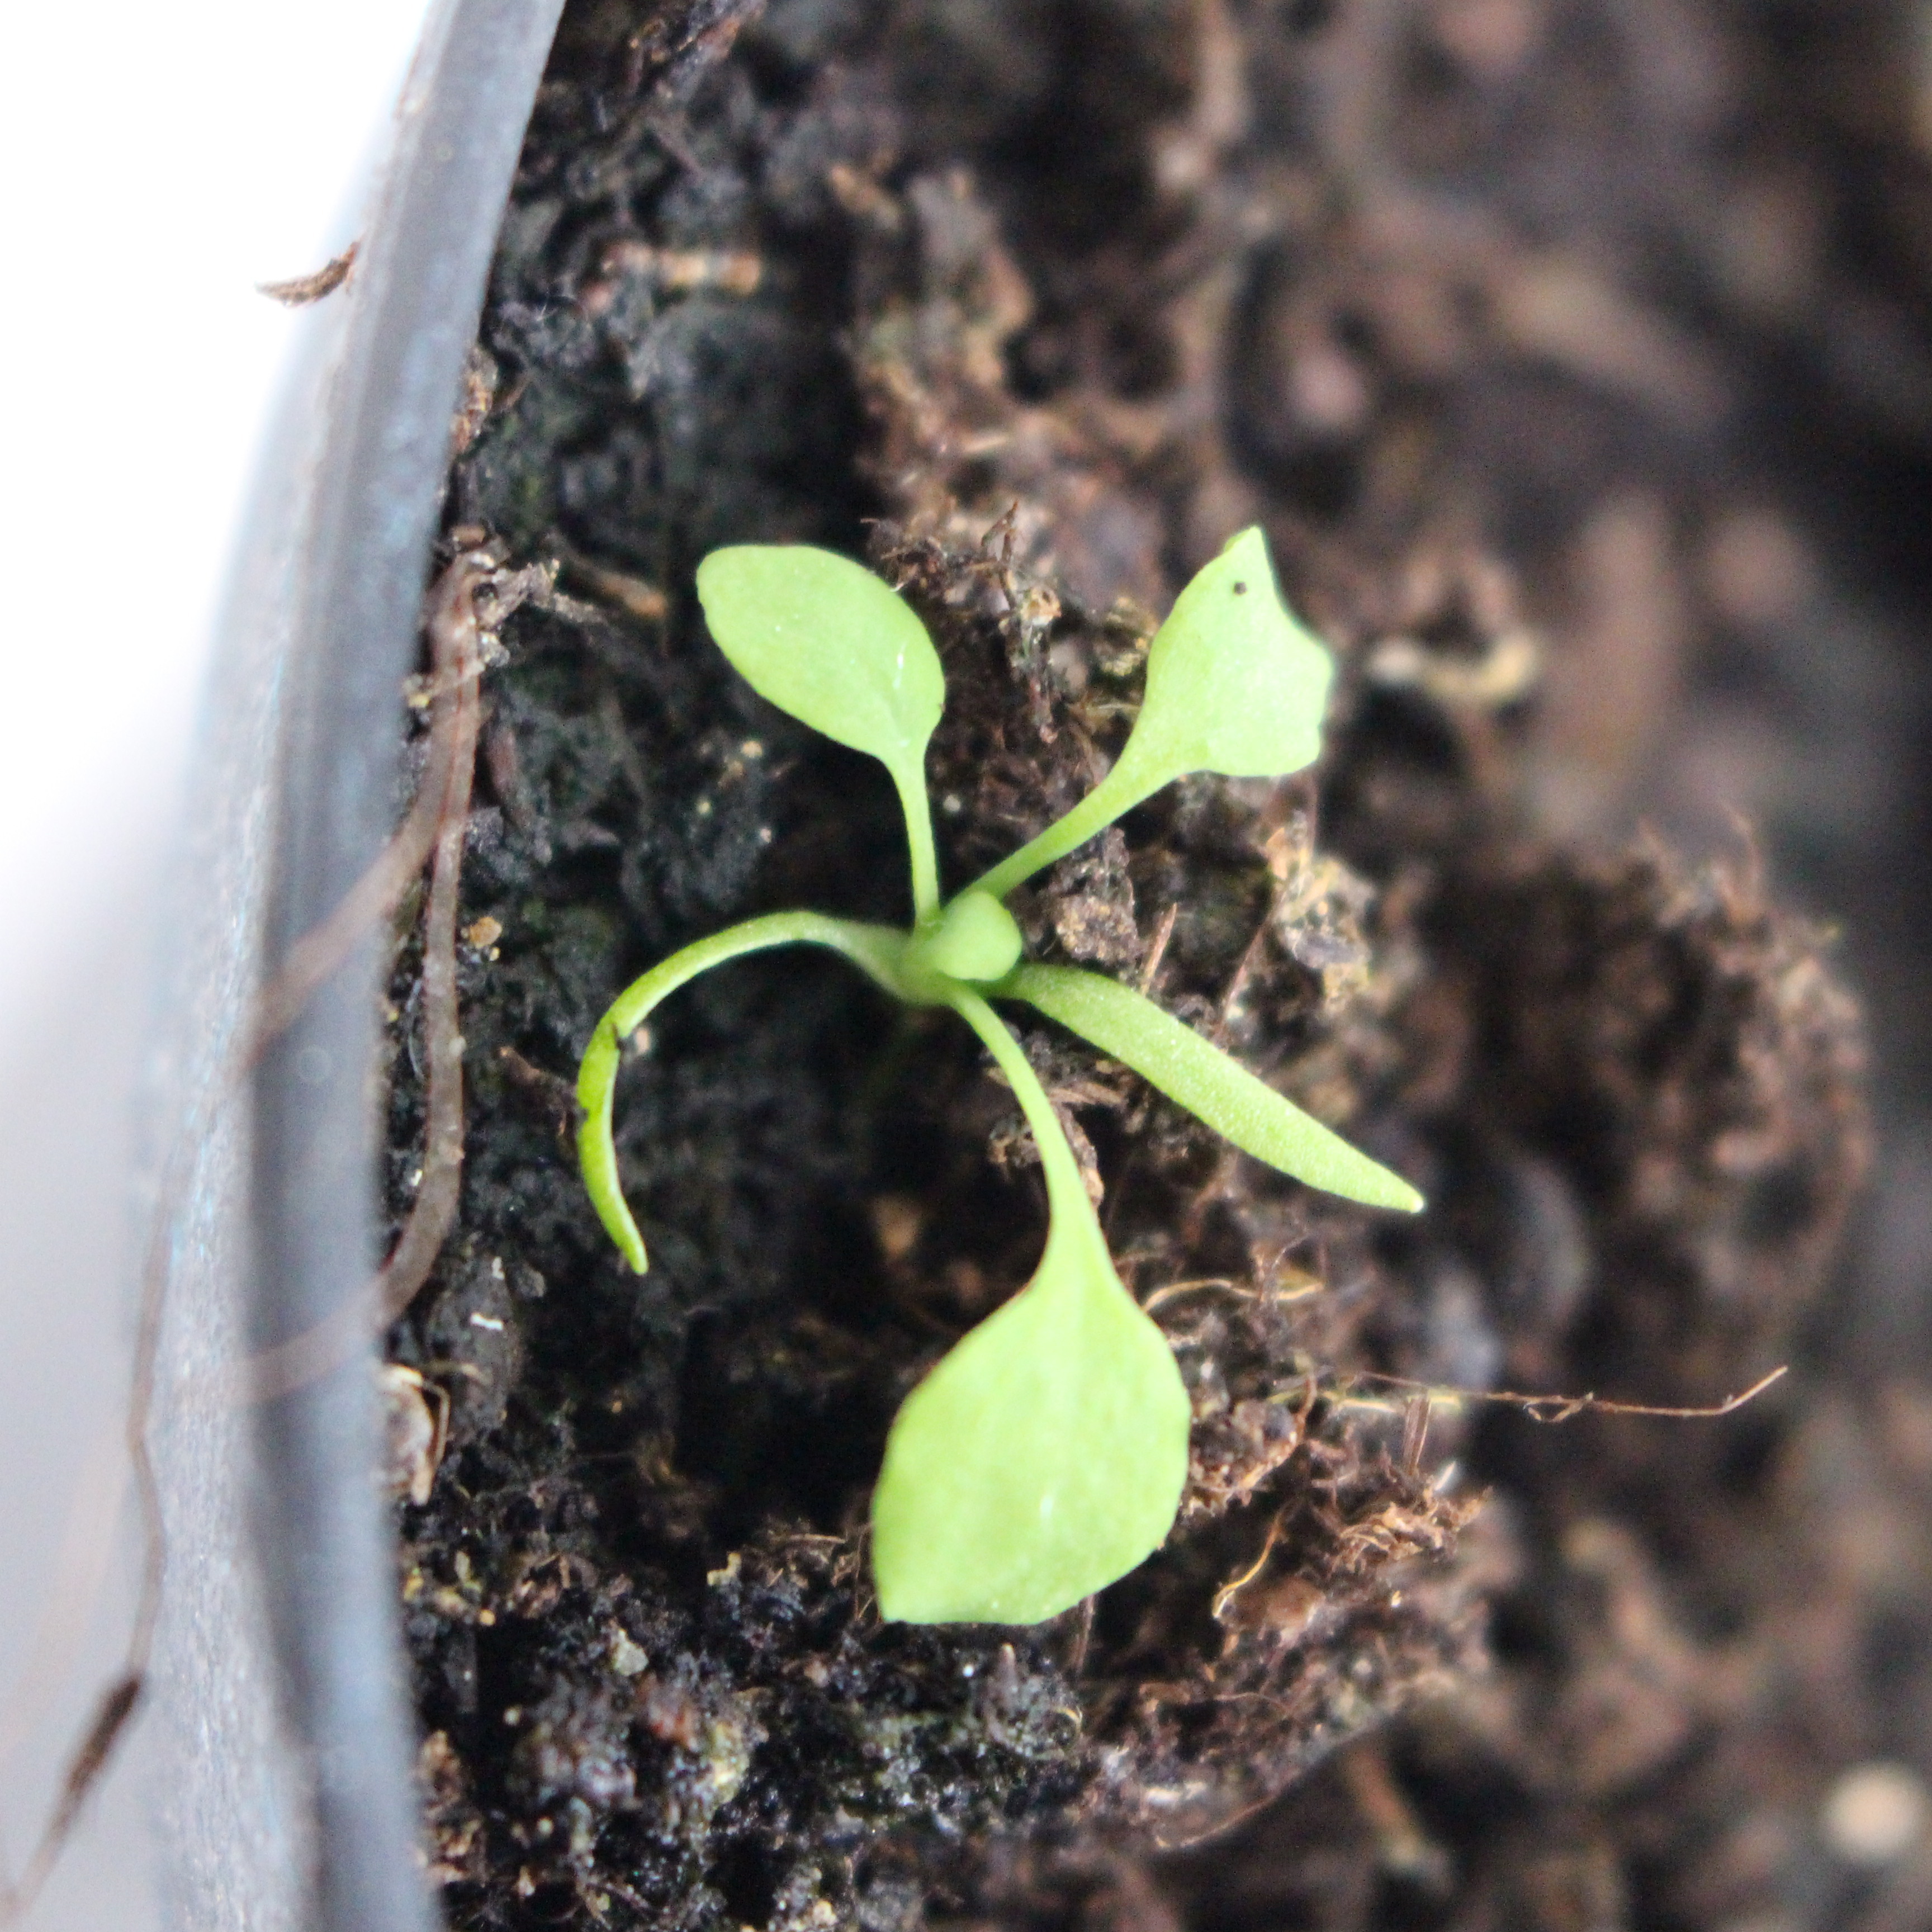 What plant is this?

Papaver rhoeas
